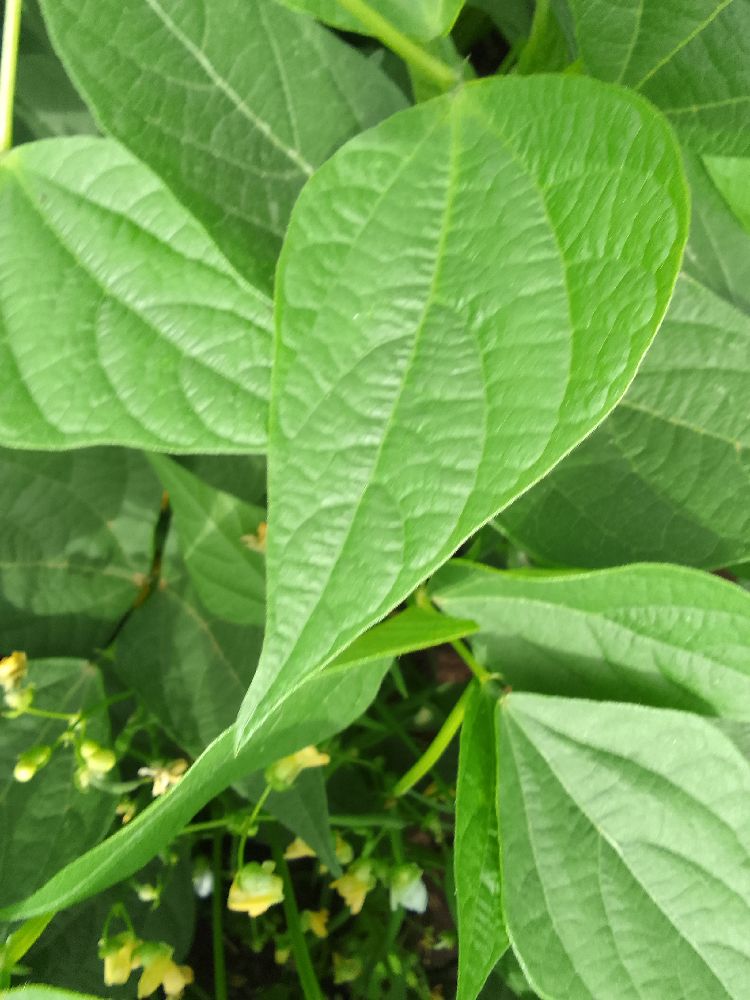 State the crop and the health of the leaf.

common bean, healthy
